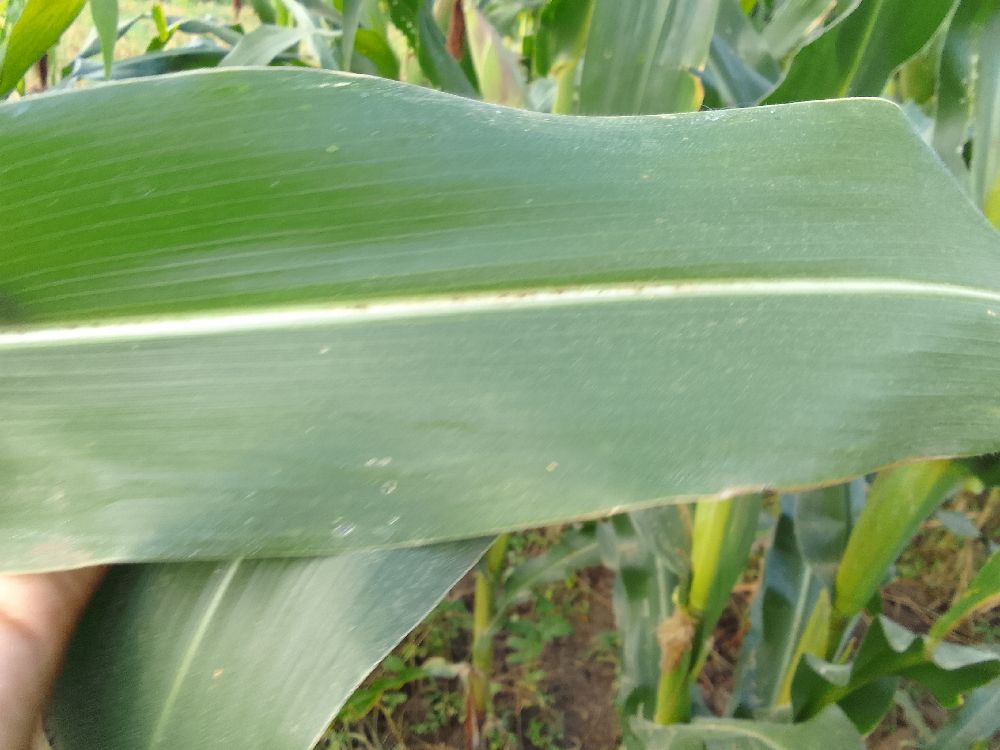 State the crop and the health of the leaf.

maize, healthy
